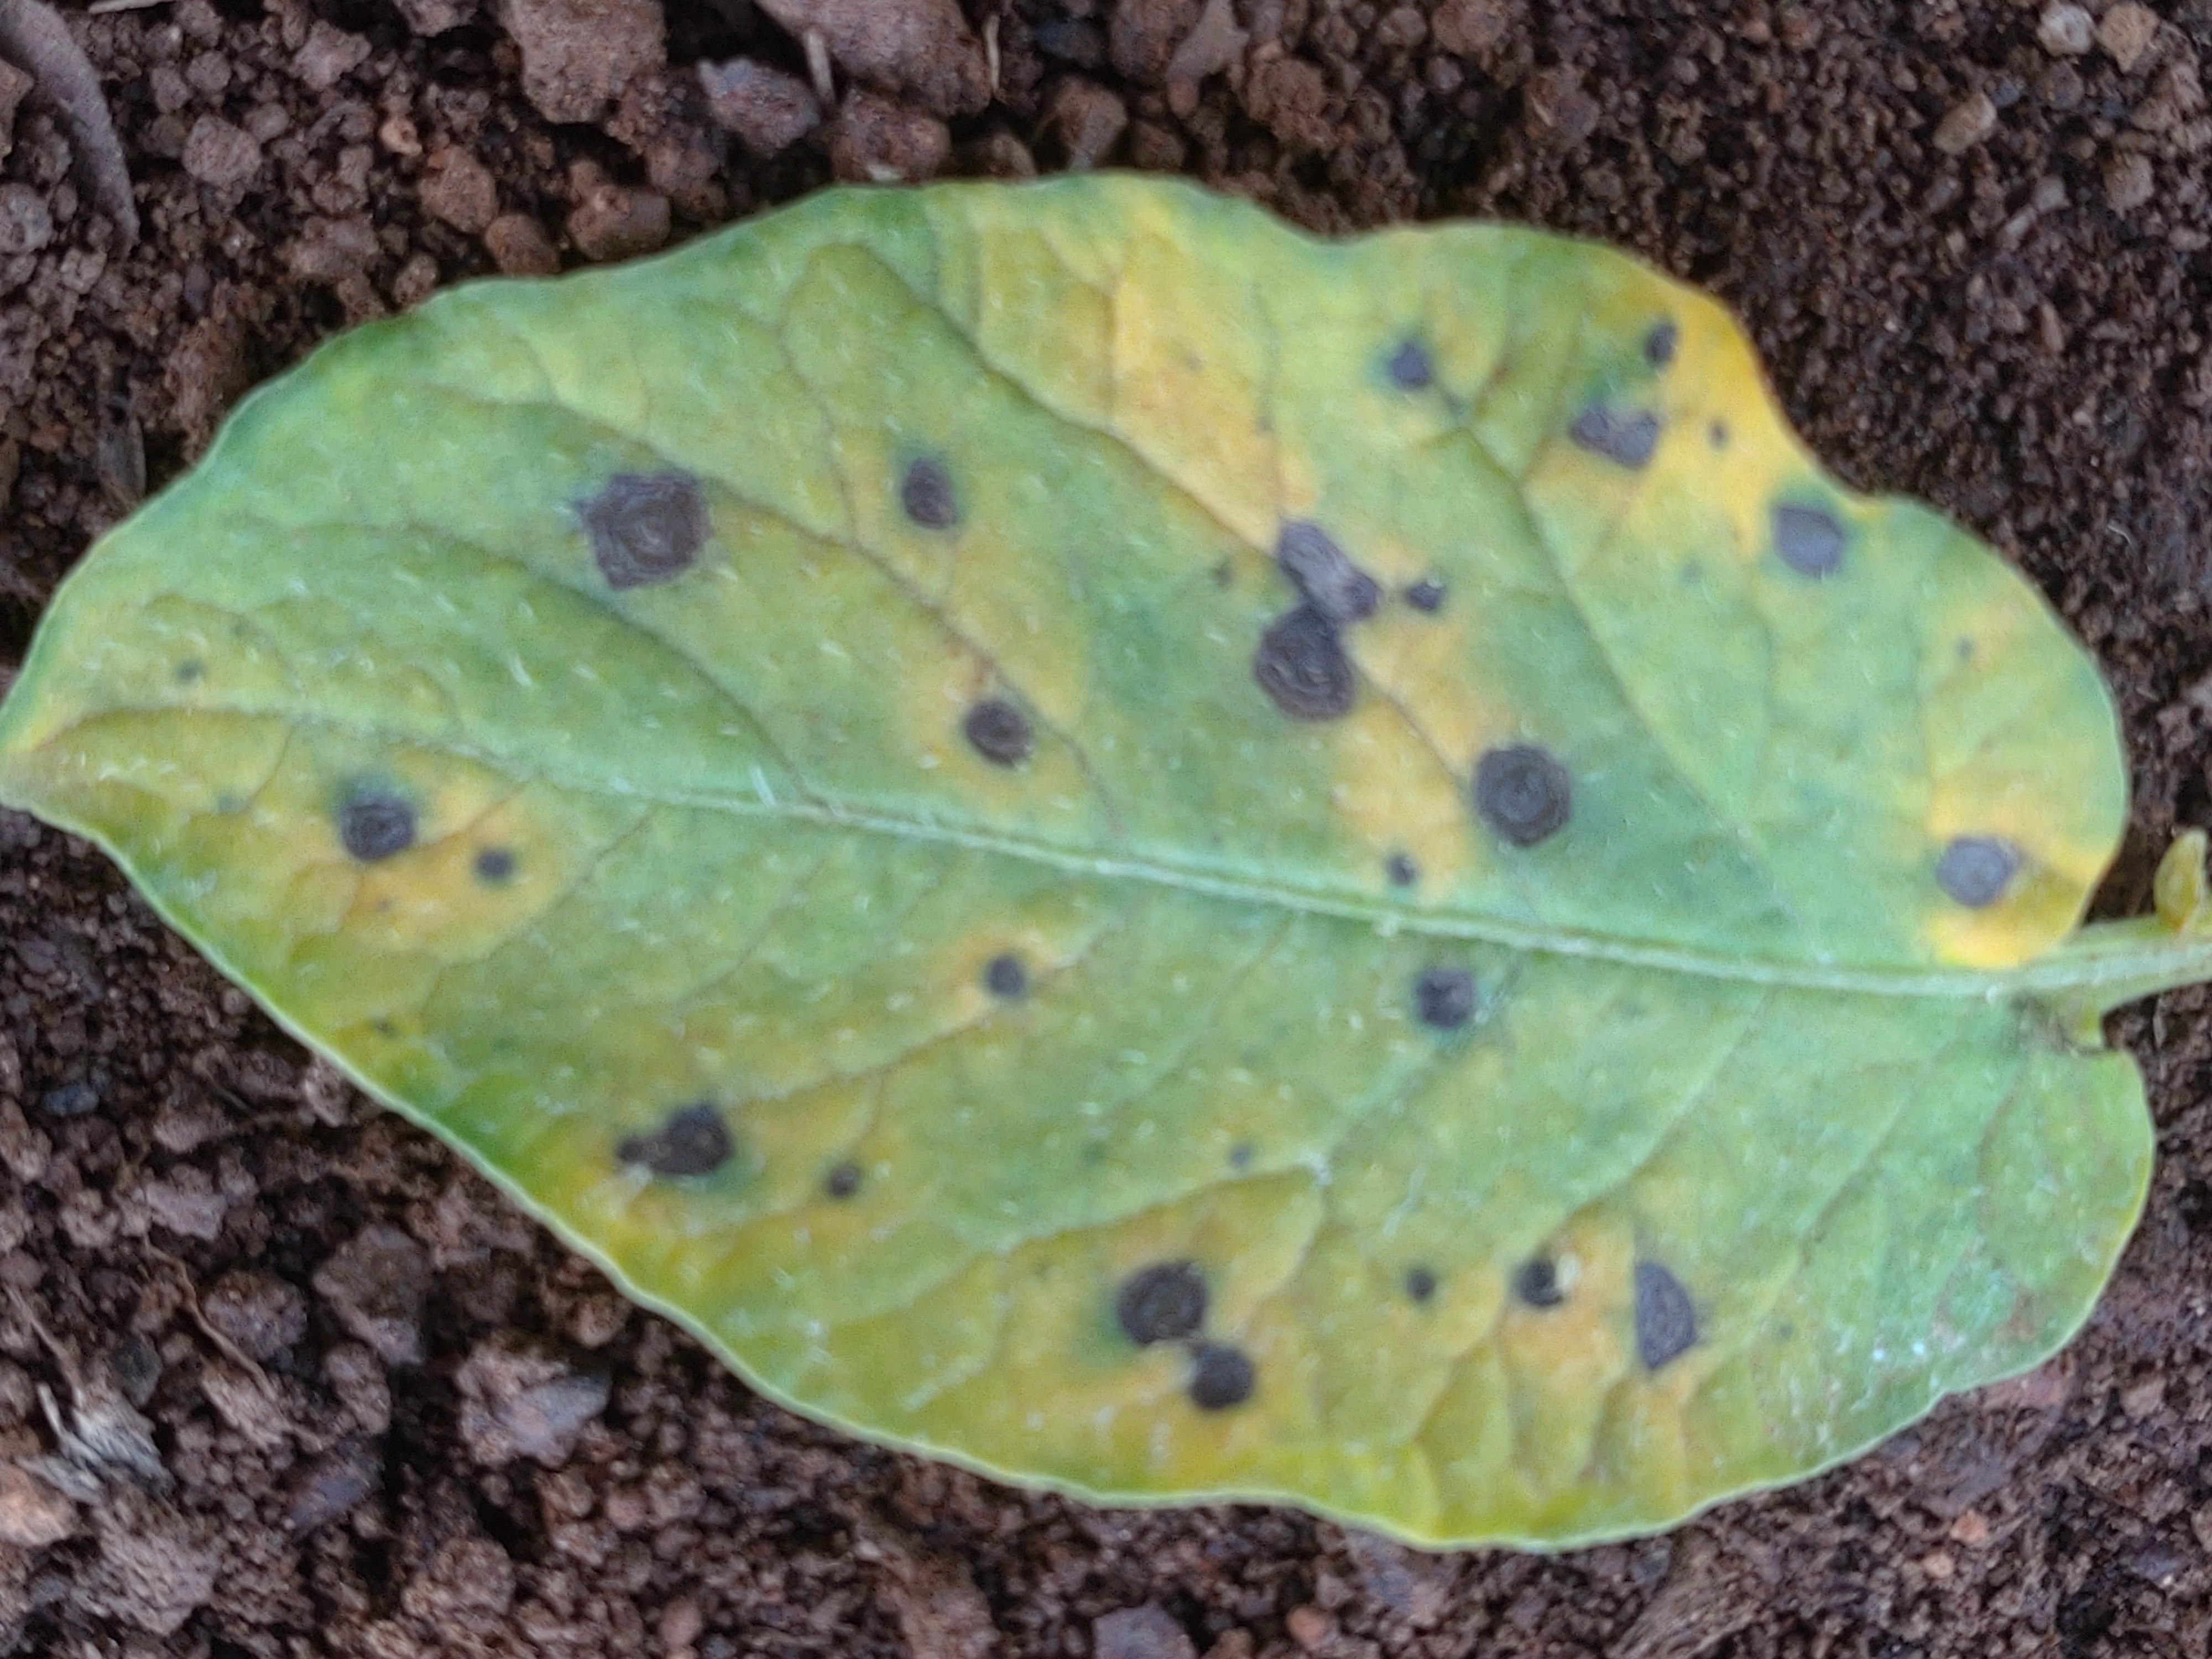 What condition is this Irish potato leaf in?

late blight
